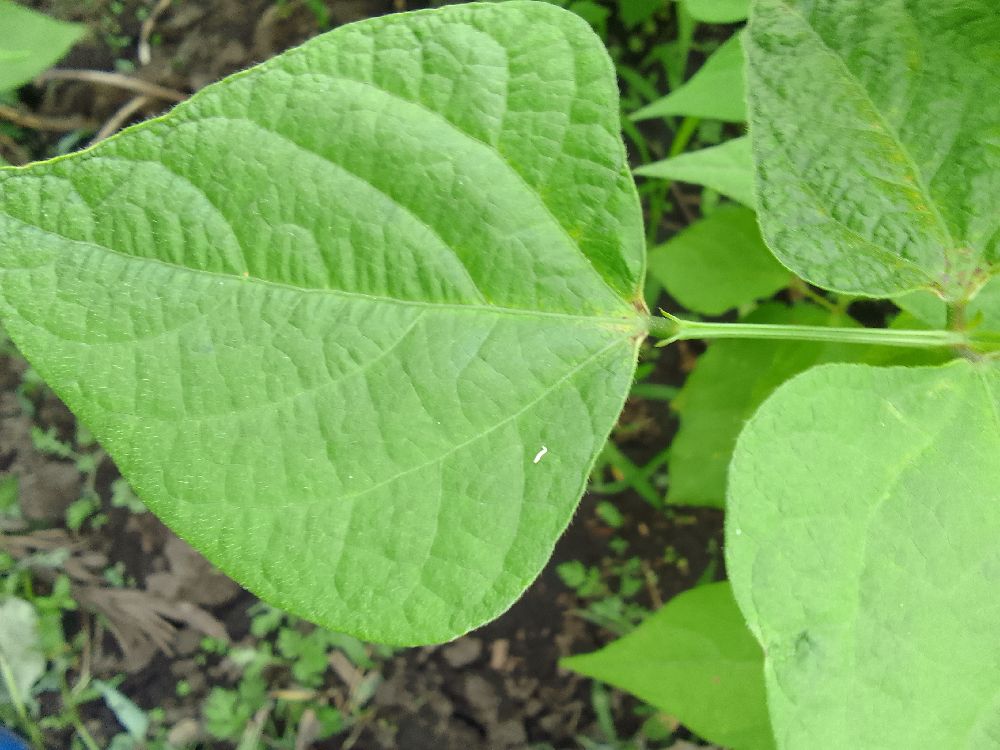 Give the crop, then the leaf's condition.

common bean, healthy
